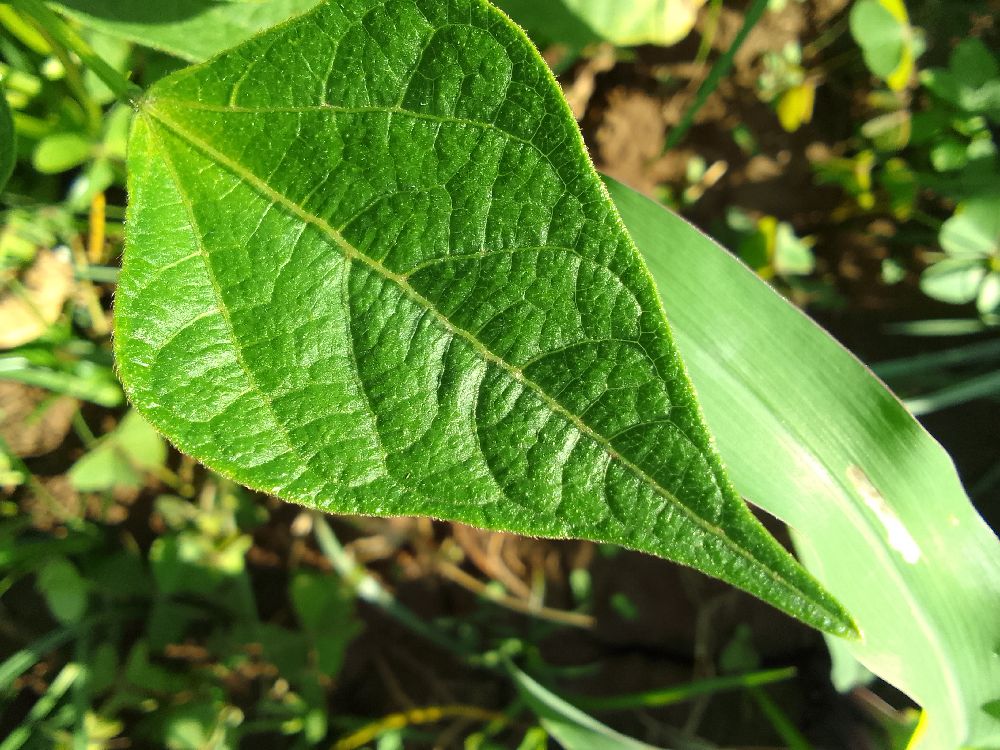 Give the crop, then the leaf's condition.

common bean, healthy
